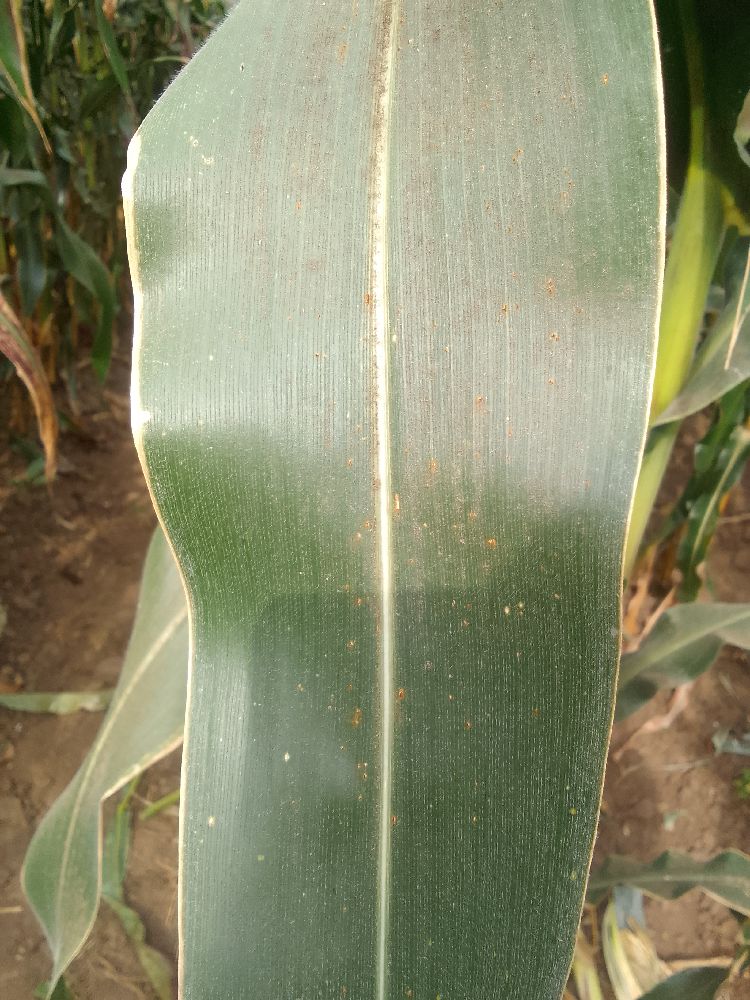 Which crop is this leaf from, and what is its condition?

maize, healthy
